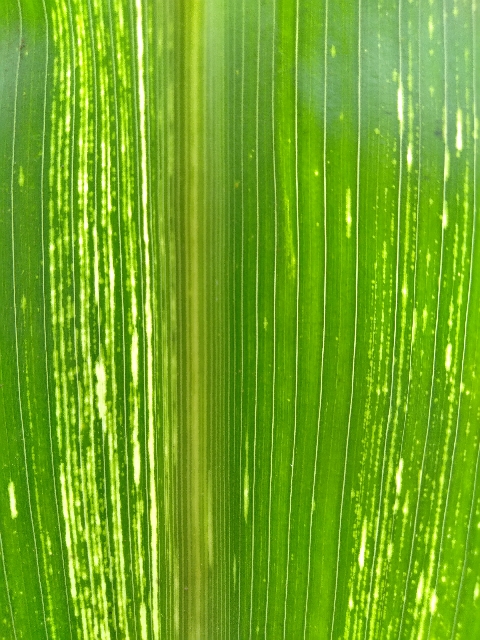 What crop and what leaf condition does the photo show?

maize, maize streak virus
